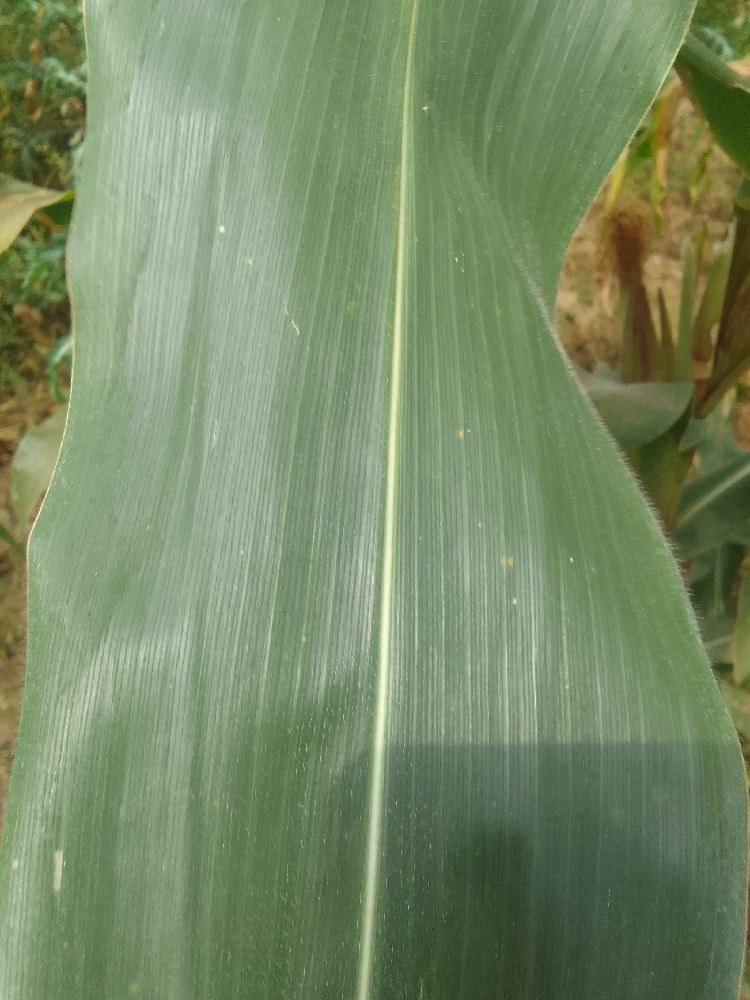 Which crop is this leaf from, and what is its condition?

maize, healthy
